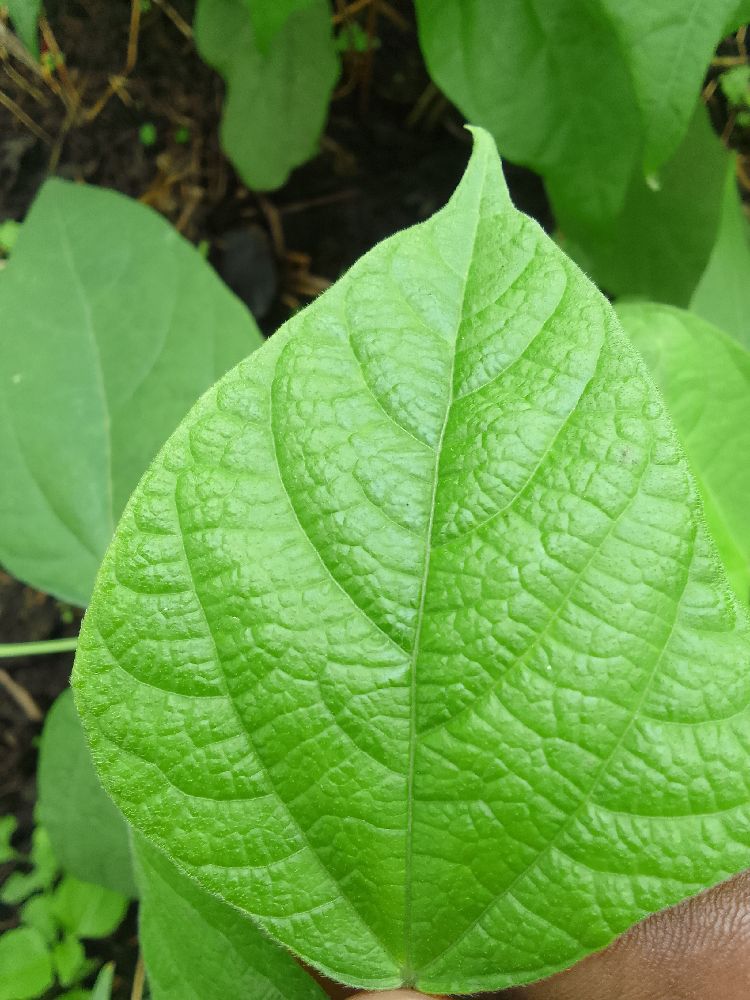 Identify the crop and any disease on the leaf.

common bean, healthy
